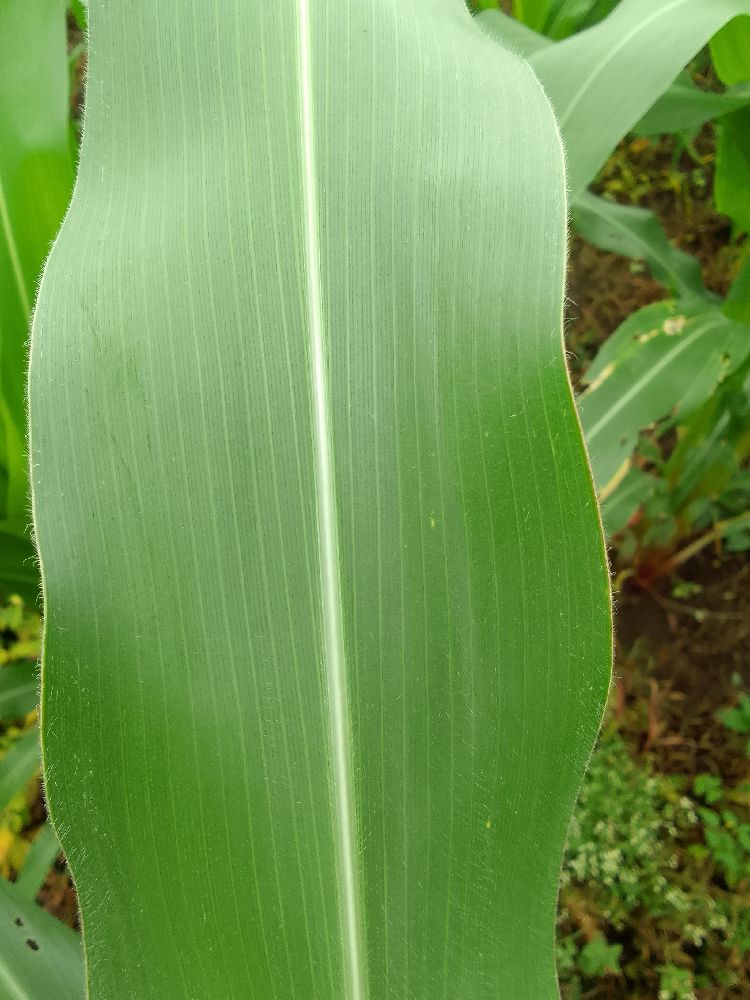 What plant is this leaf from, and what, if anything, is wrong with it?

maize, healthy
